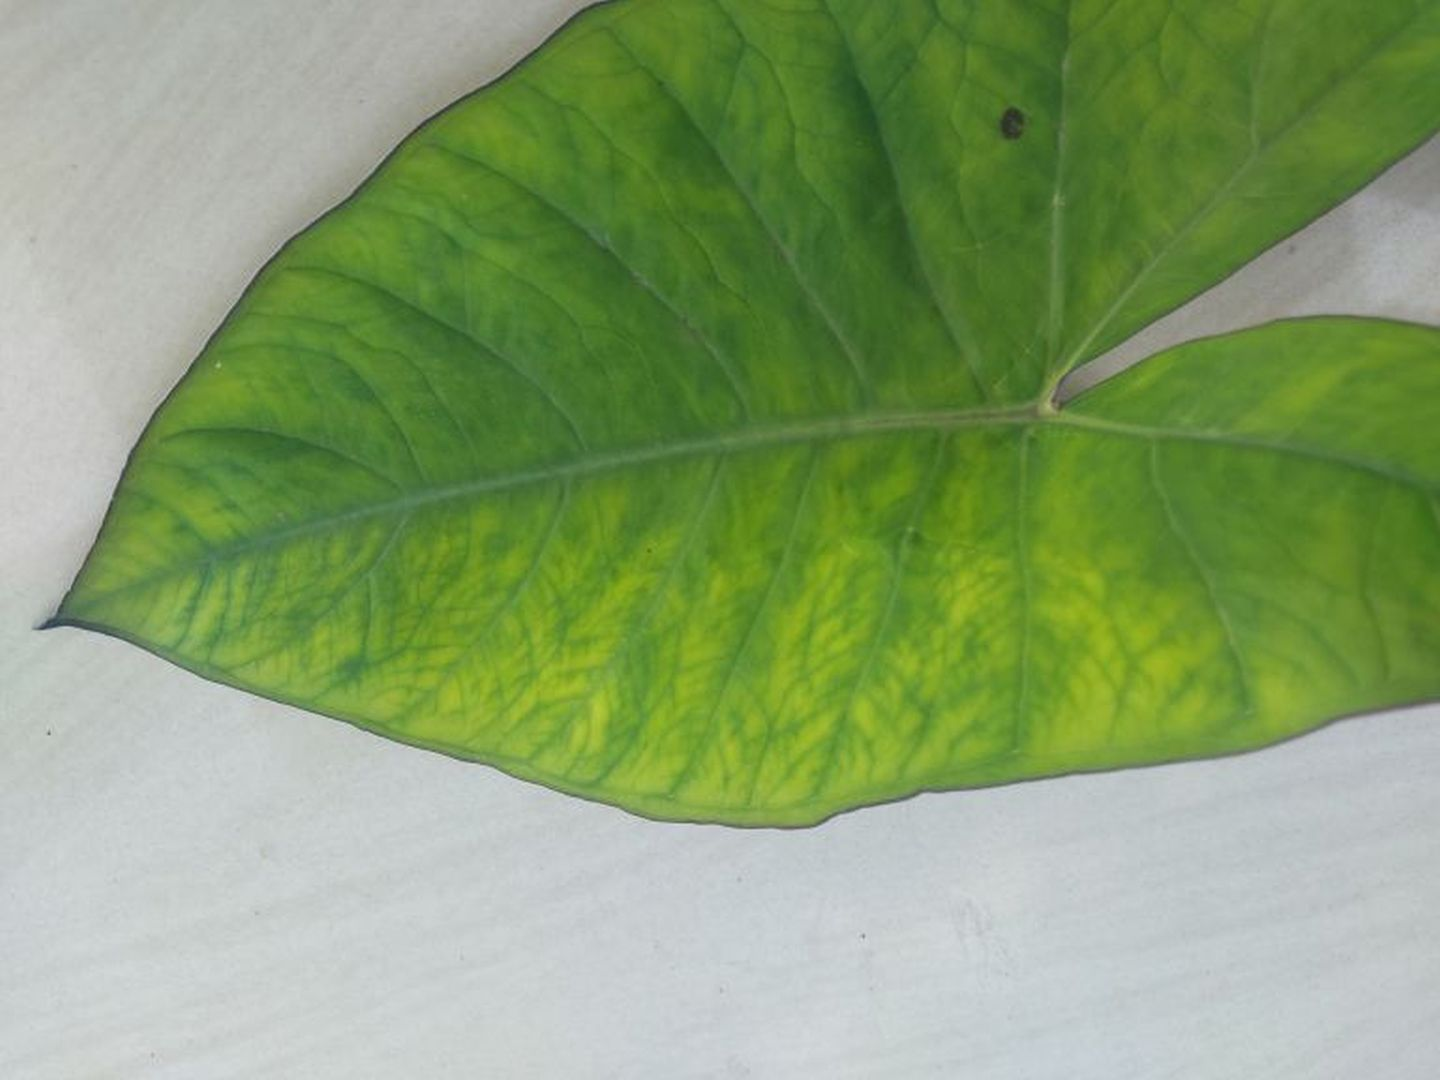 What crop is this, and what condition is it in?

taro, mosaic
